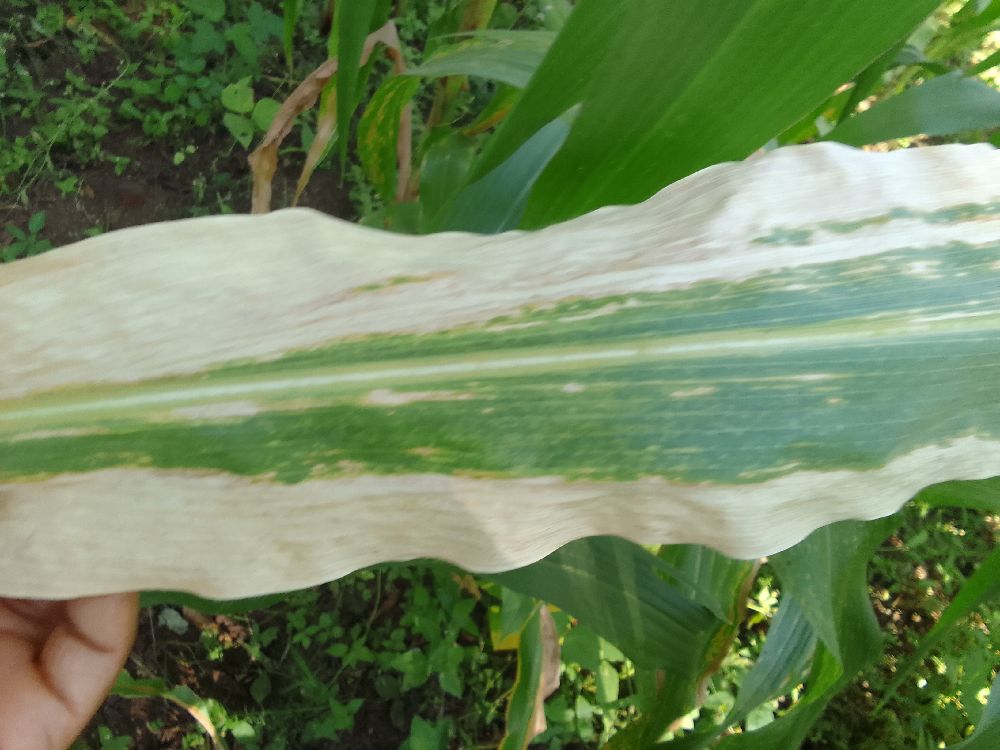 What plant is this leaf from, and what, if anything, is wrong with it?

maize, maize lethal necrosis
